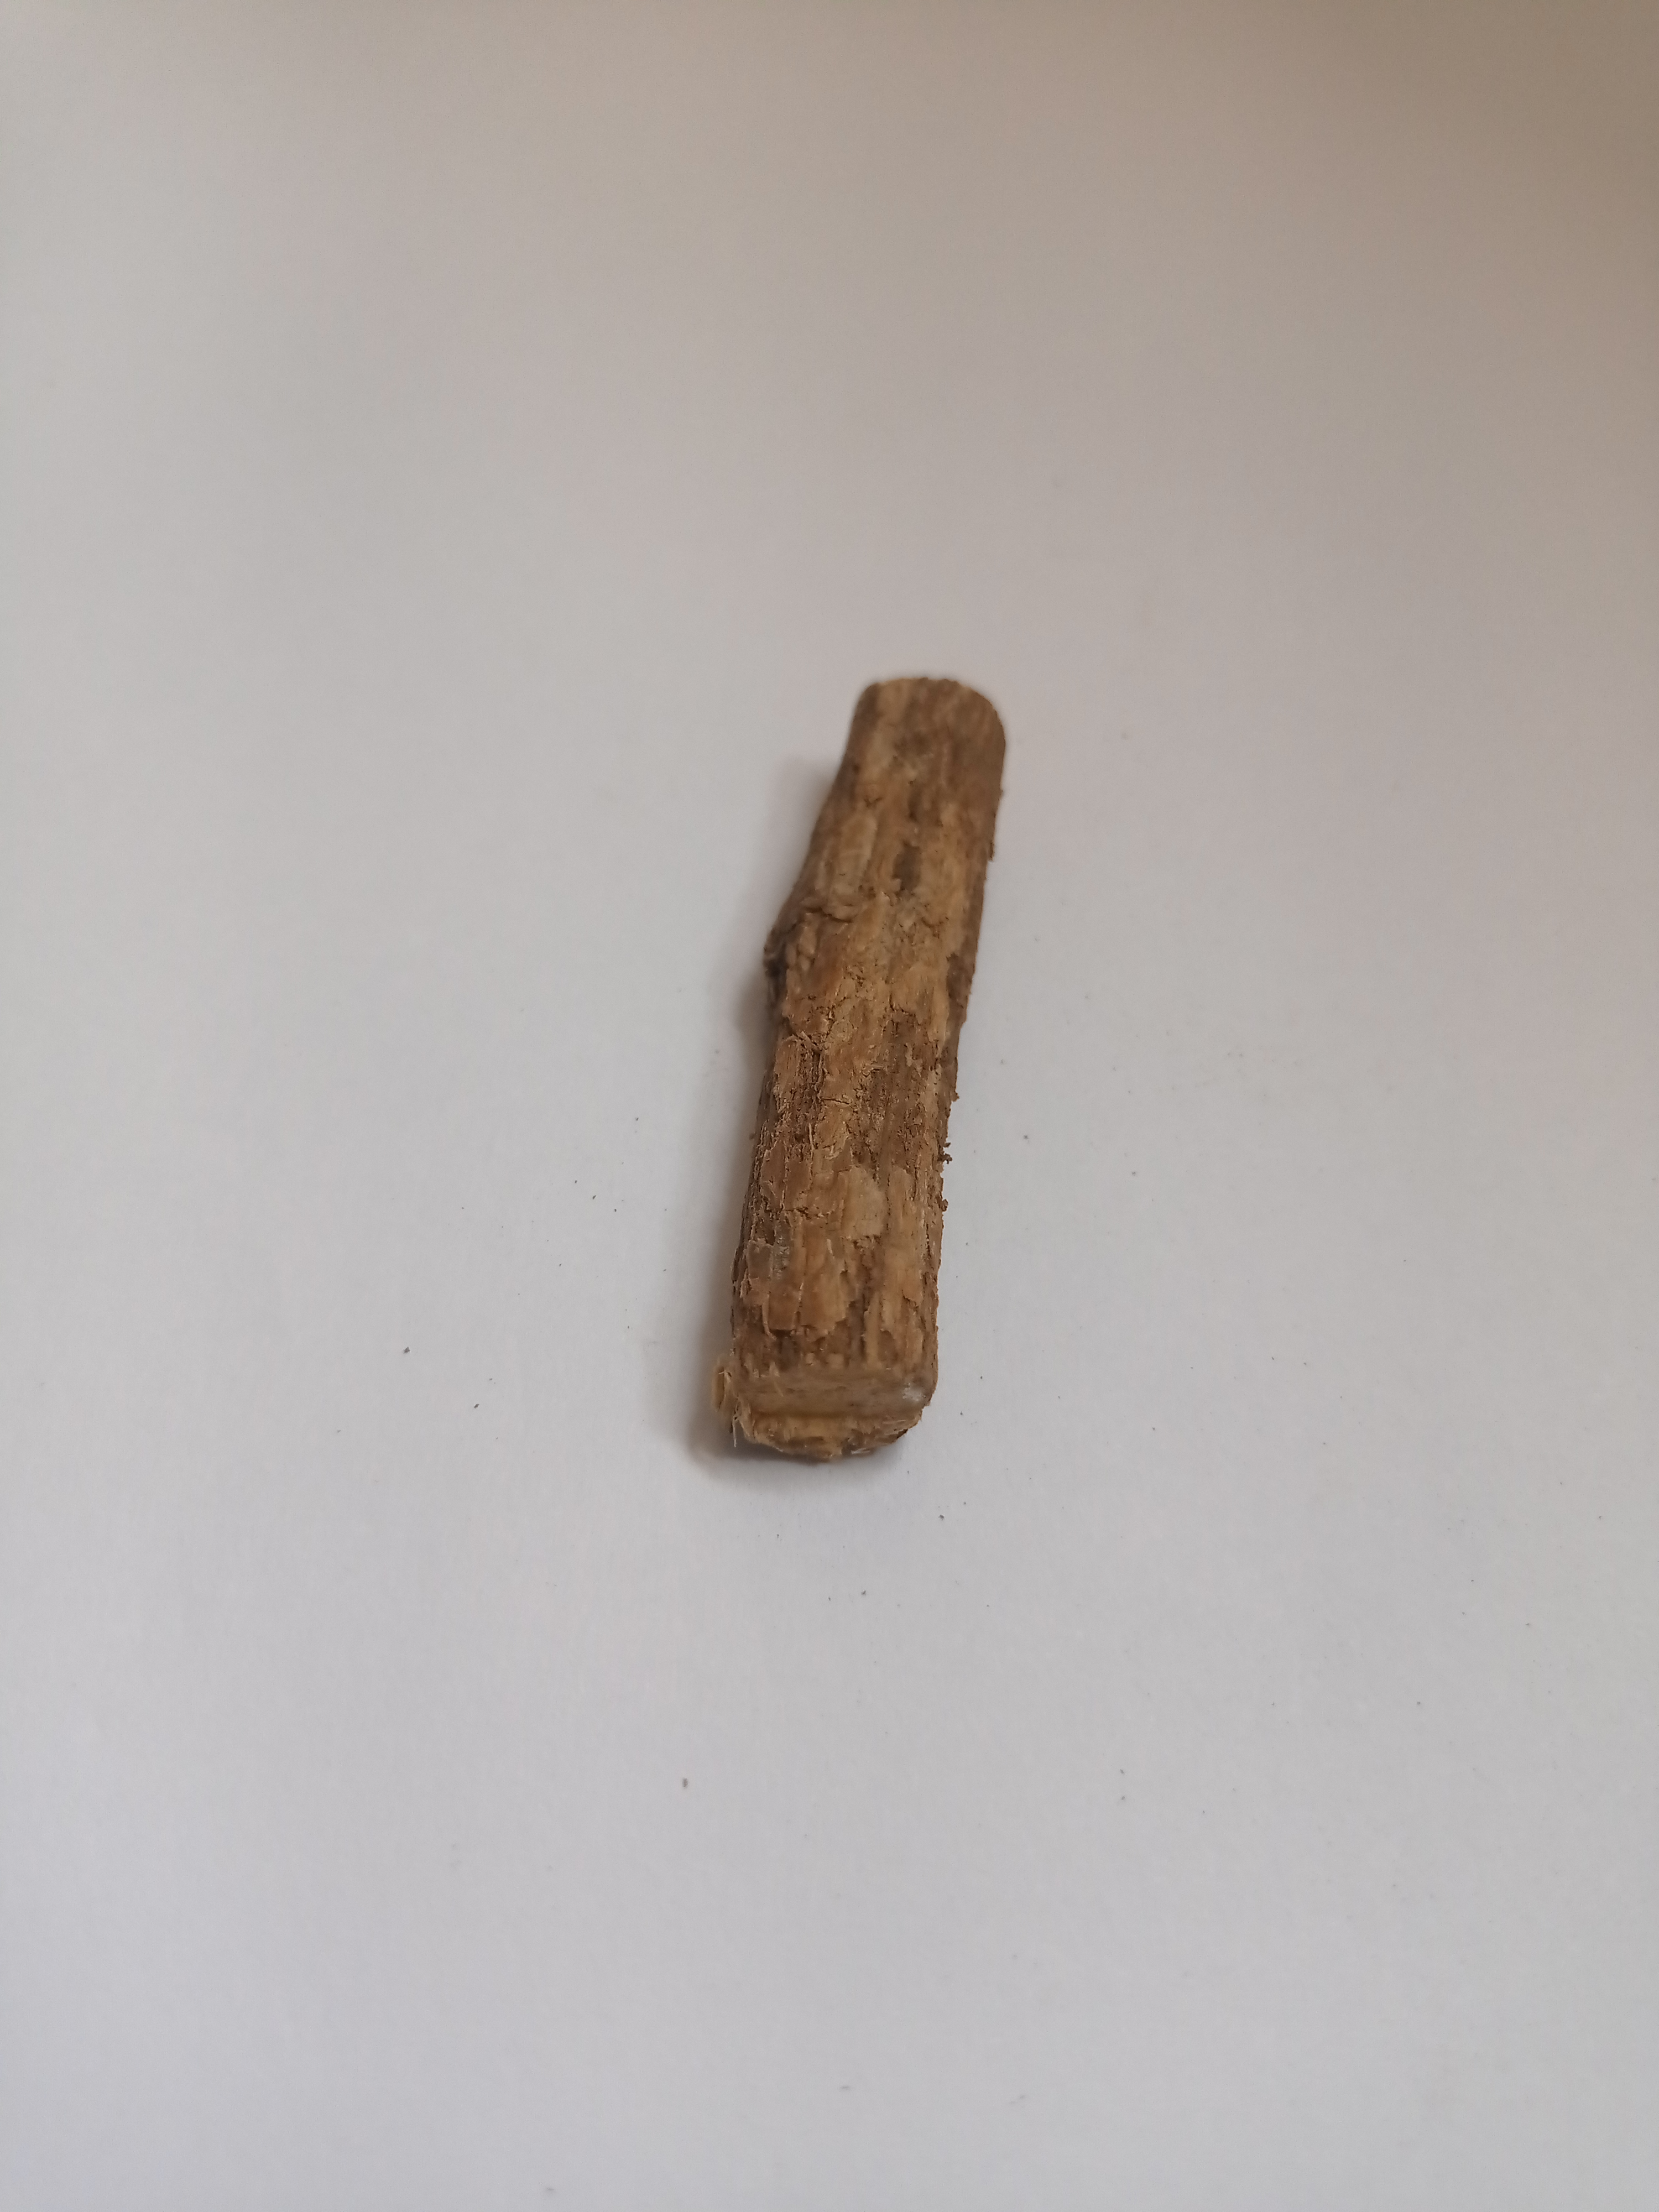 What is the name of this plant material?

jesthamadh
